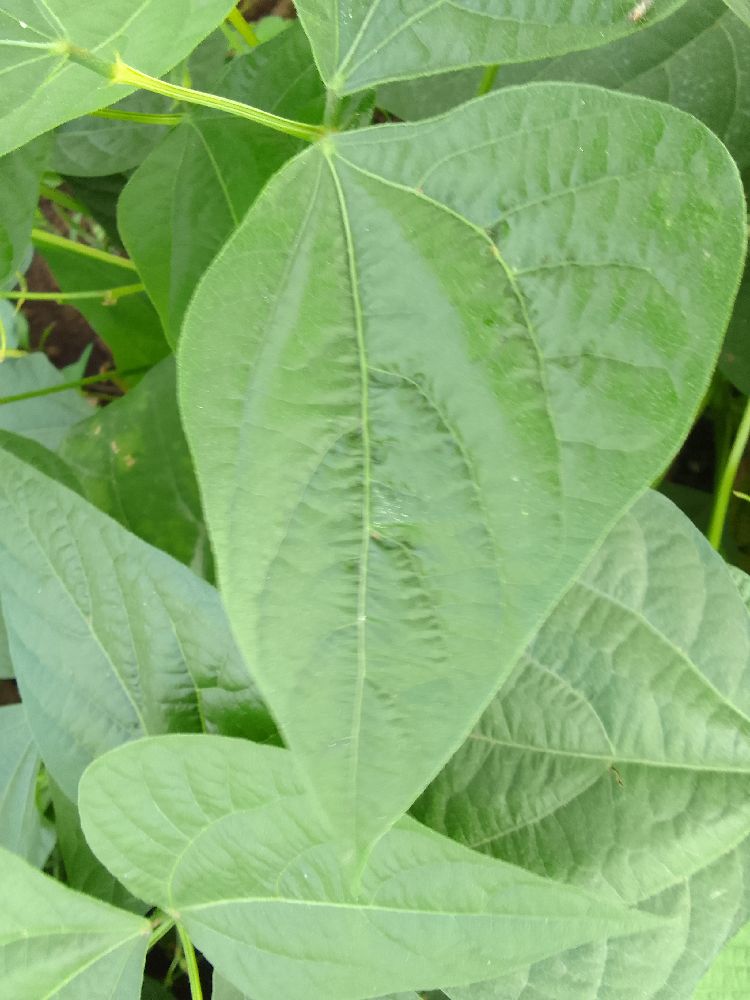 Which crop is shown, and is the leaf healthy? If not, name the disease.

common bean, healthy
